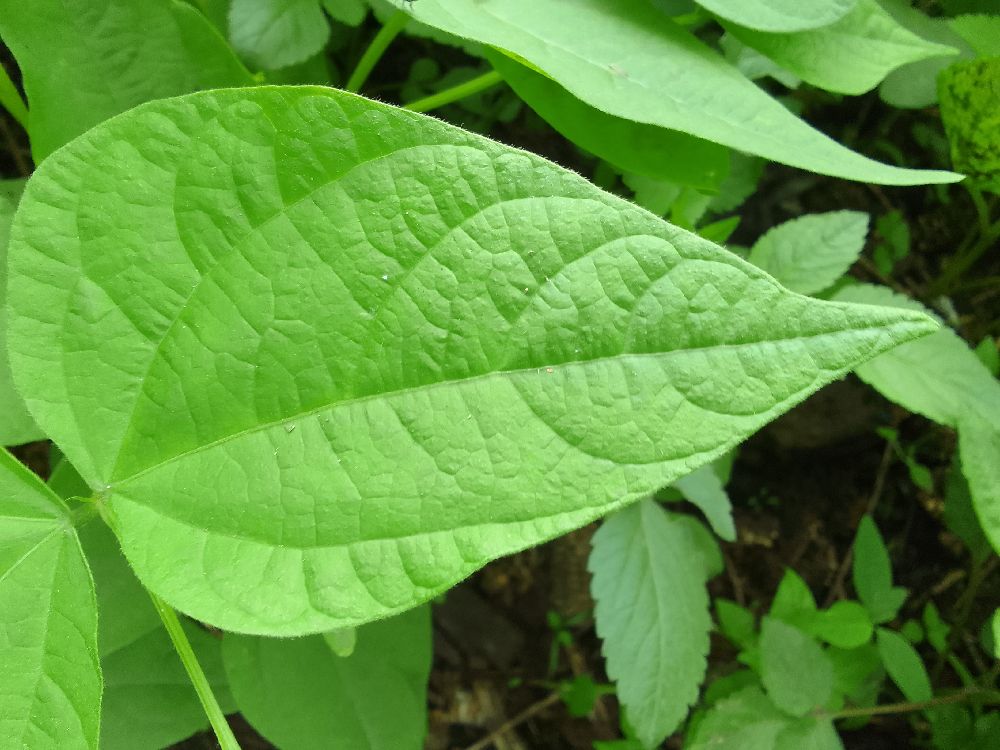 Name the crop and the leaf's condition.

common bean, healthy
